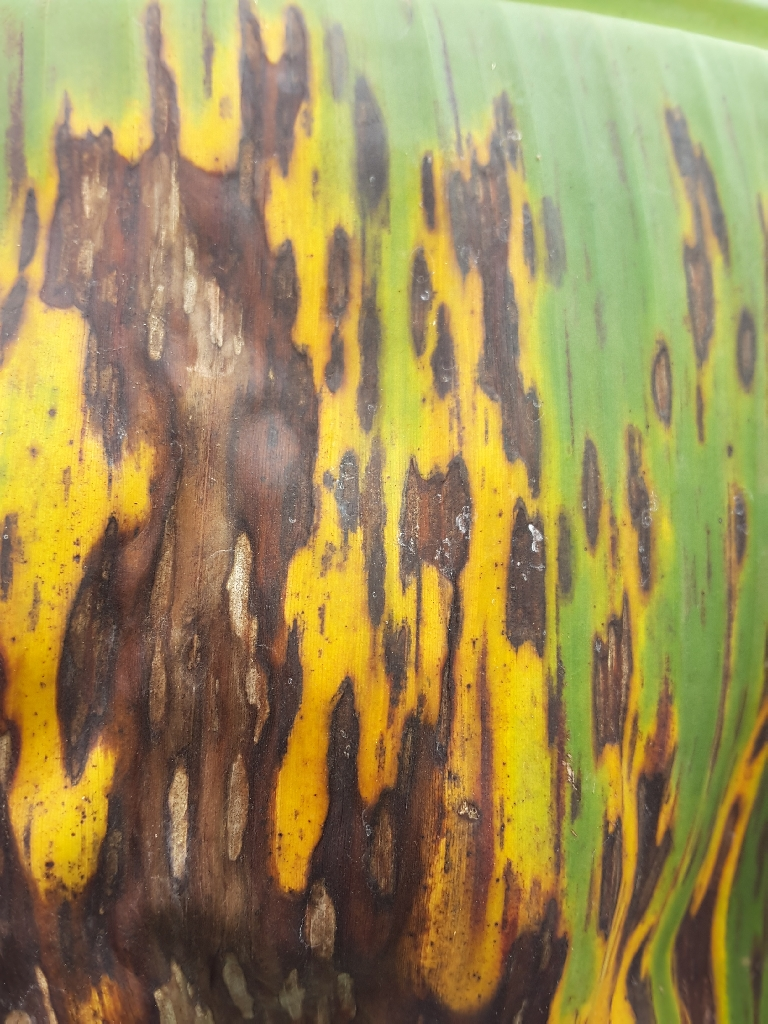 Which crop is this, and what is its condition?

banana, black sigatoka
